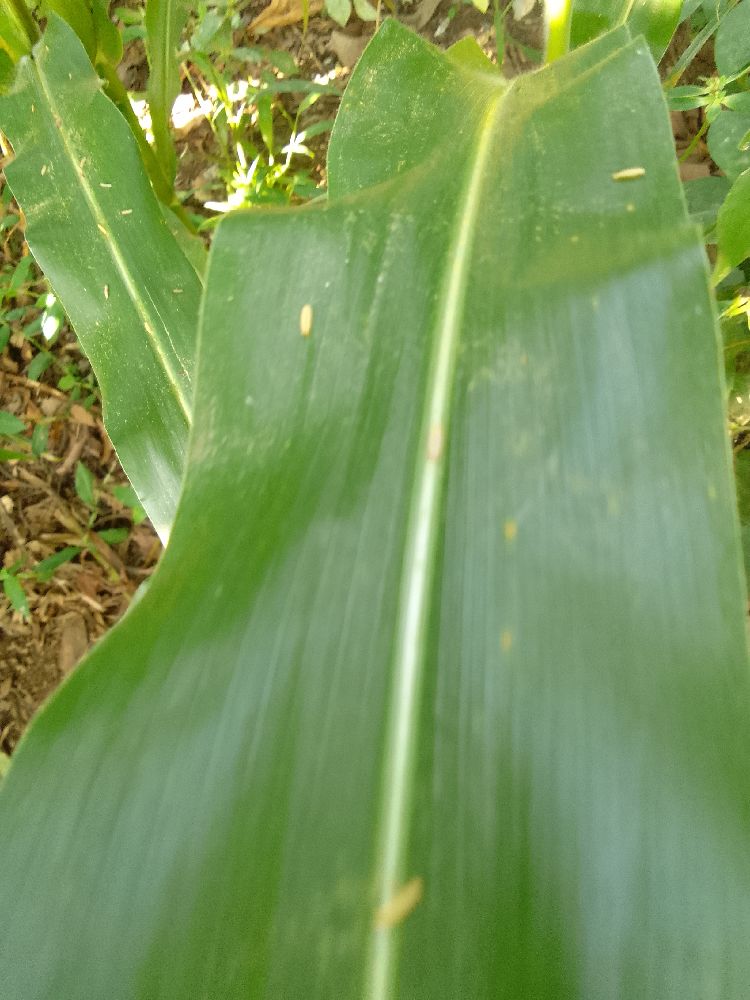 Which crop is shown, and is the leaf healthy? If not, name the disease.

maize, healthy
